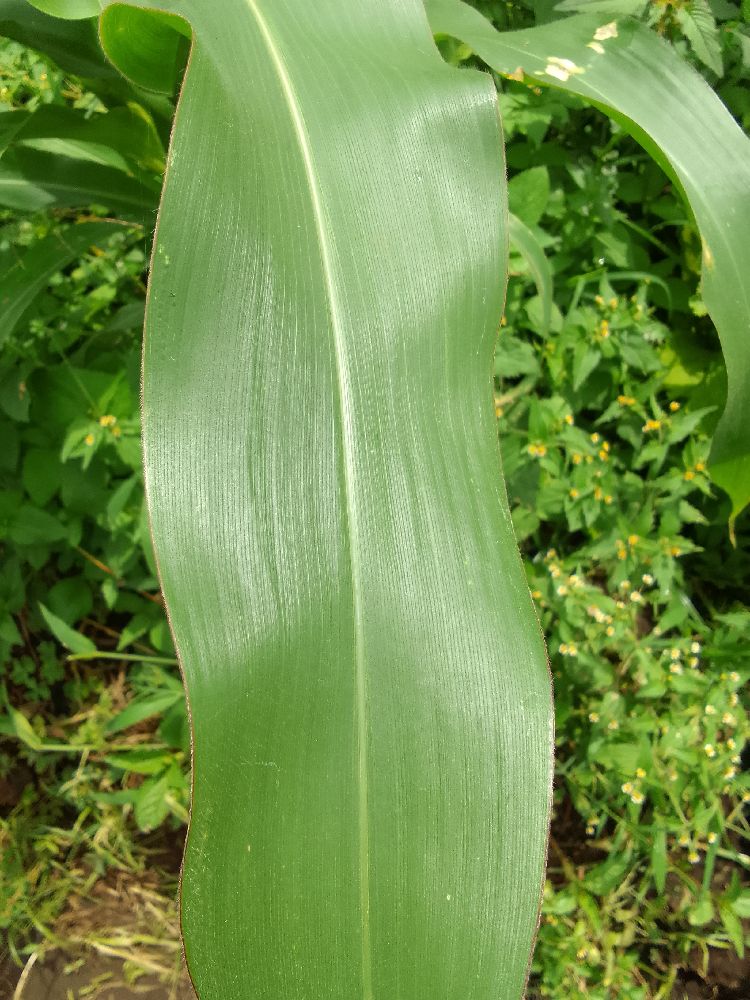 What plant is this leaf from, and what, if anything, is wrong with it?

maize, healthy
